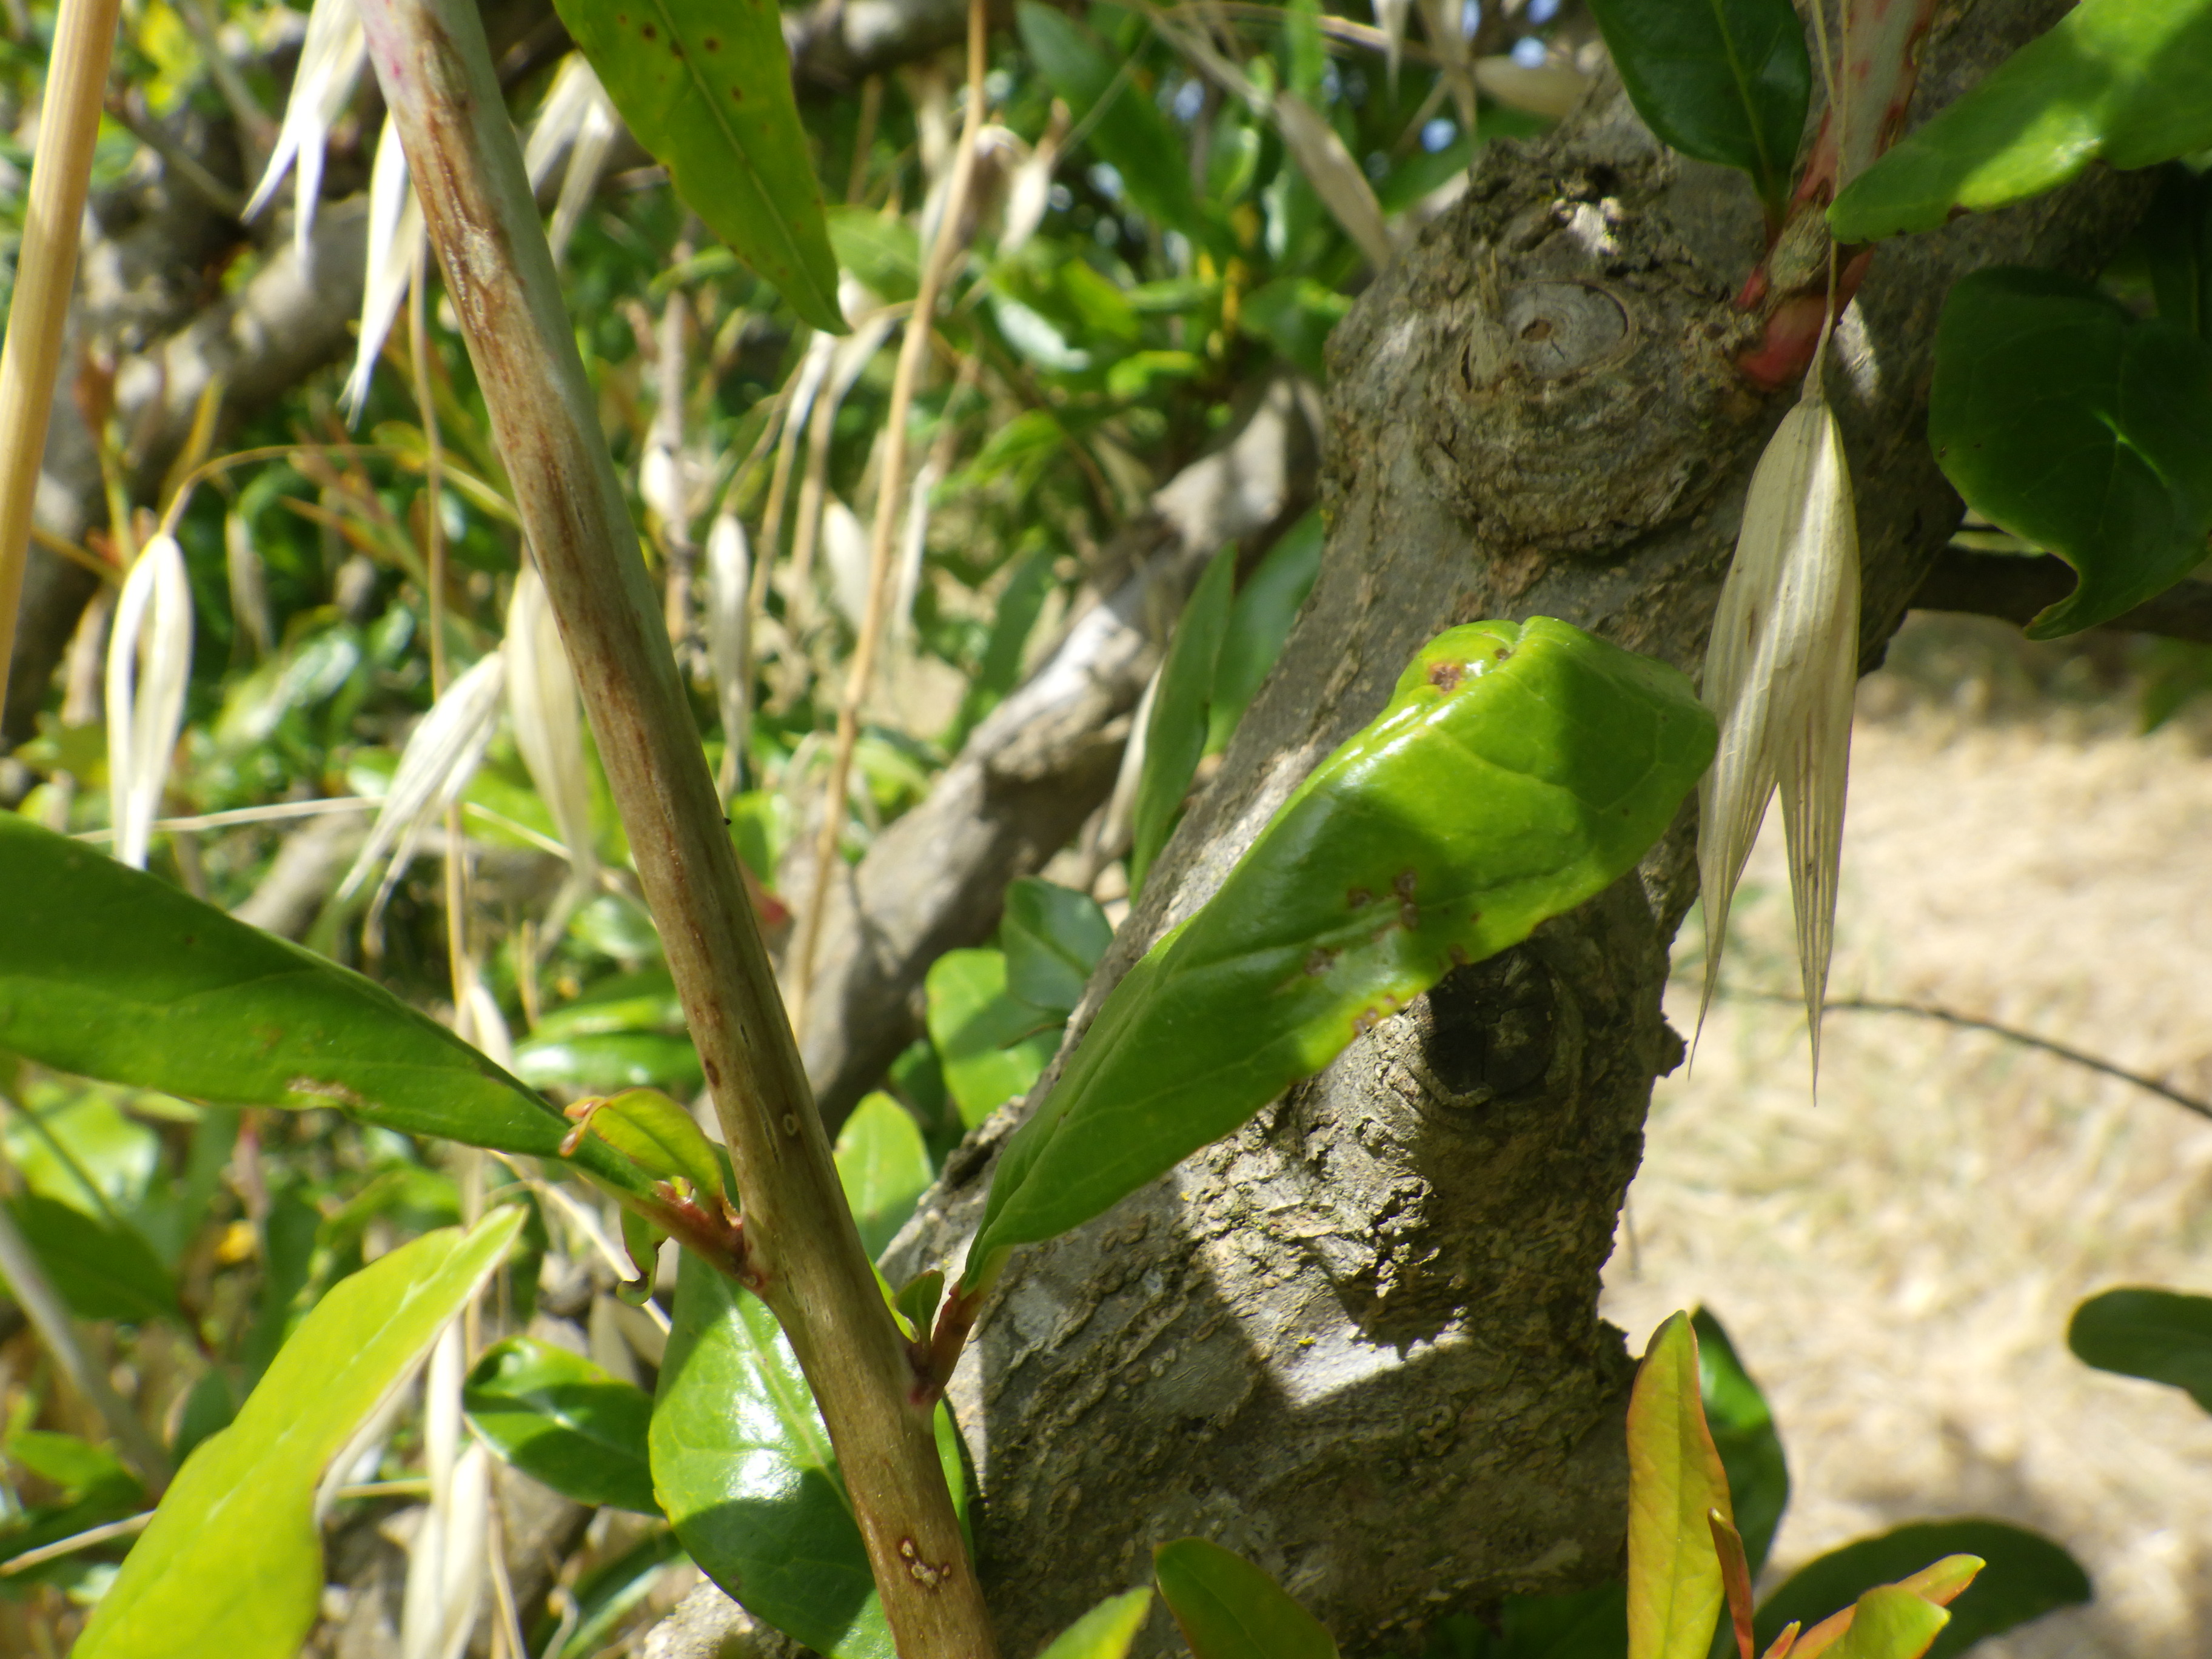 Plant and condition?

pomegranate, coniella granati
